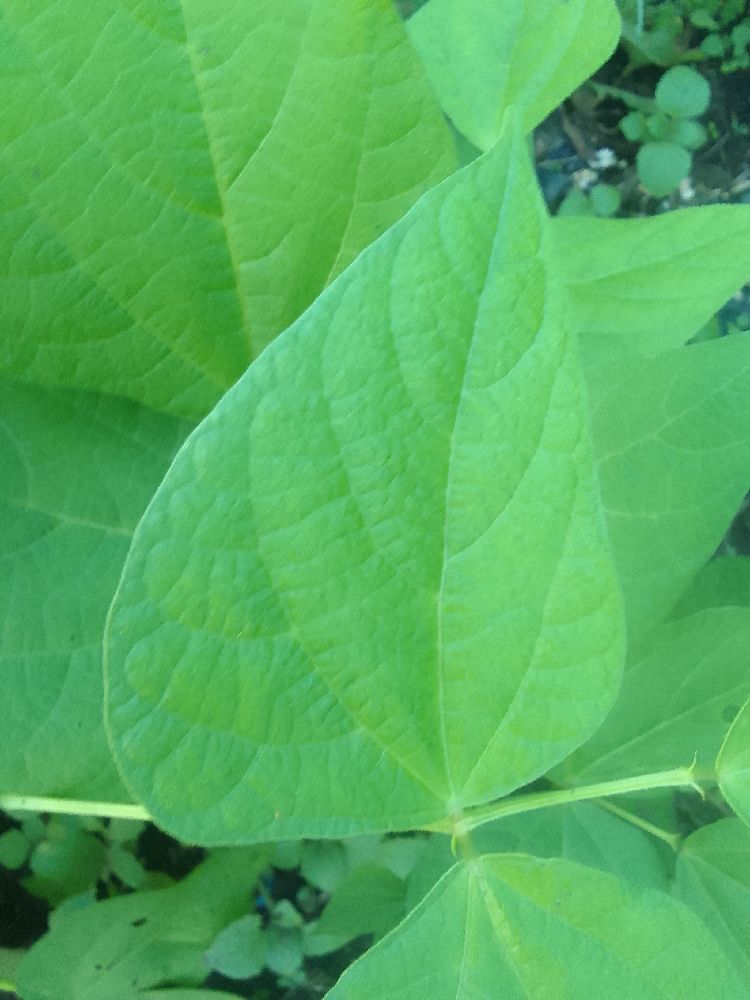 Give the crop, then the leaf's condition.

common bean, healthy
